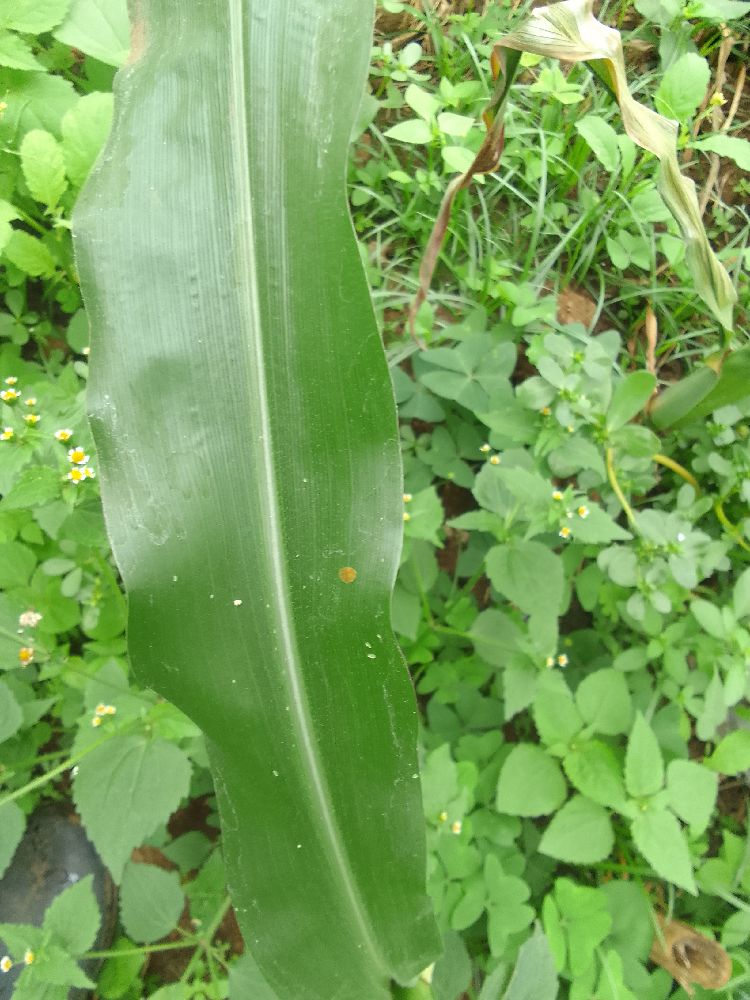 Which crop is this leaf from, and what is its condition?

maize, healthy
